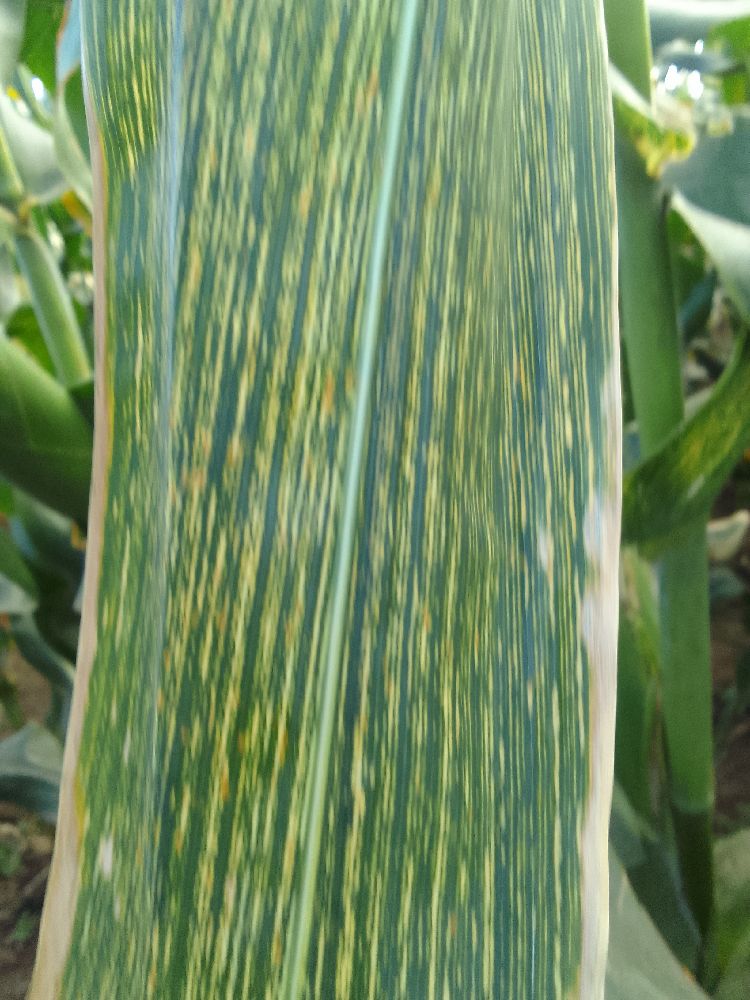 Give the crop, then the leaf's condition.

maize, maize streak virus
